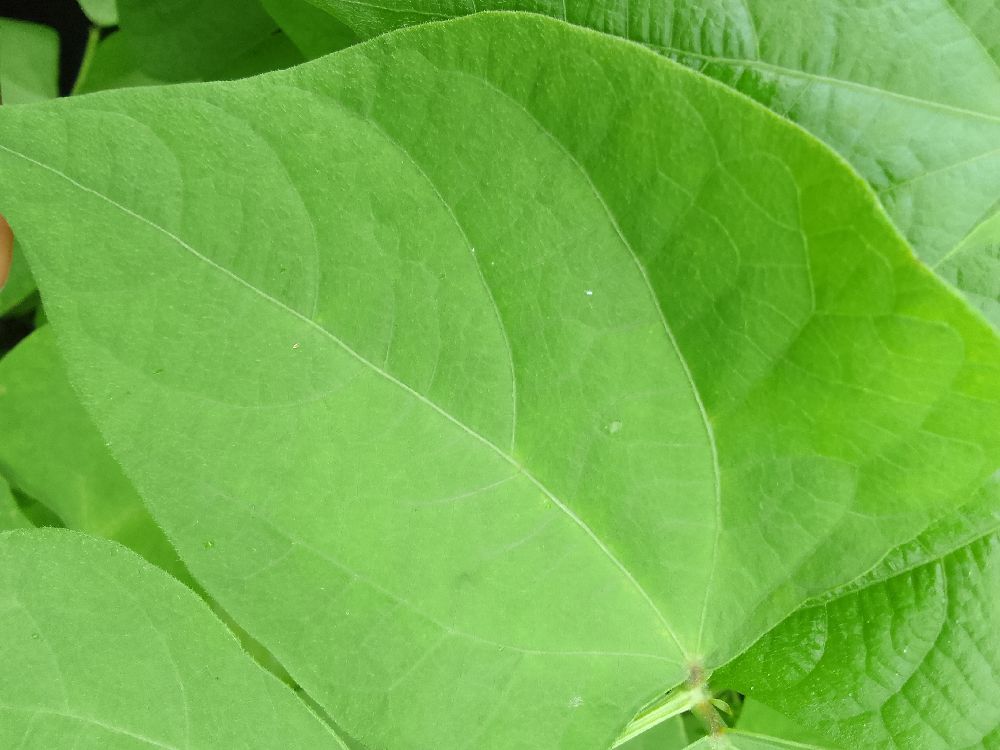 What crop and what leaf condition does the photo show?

maize, healthy
